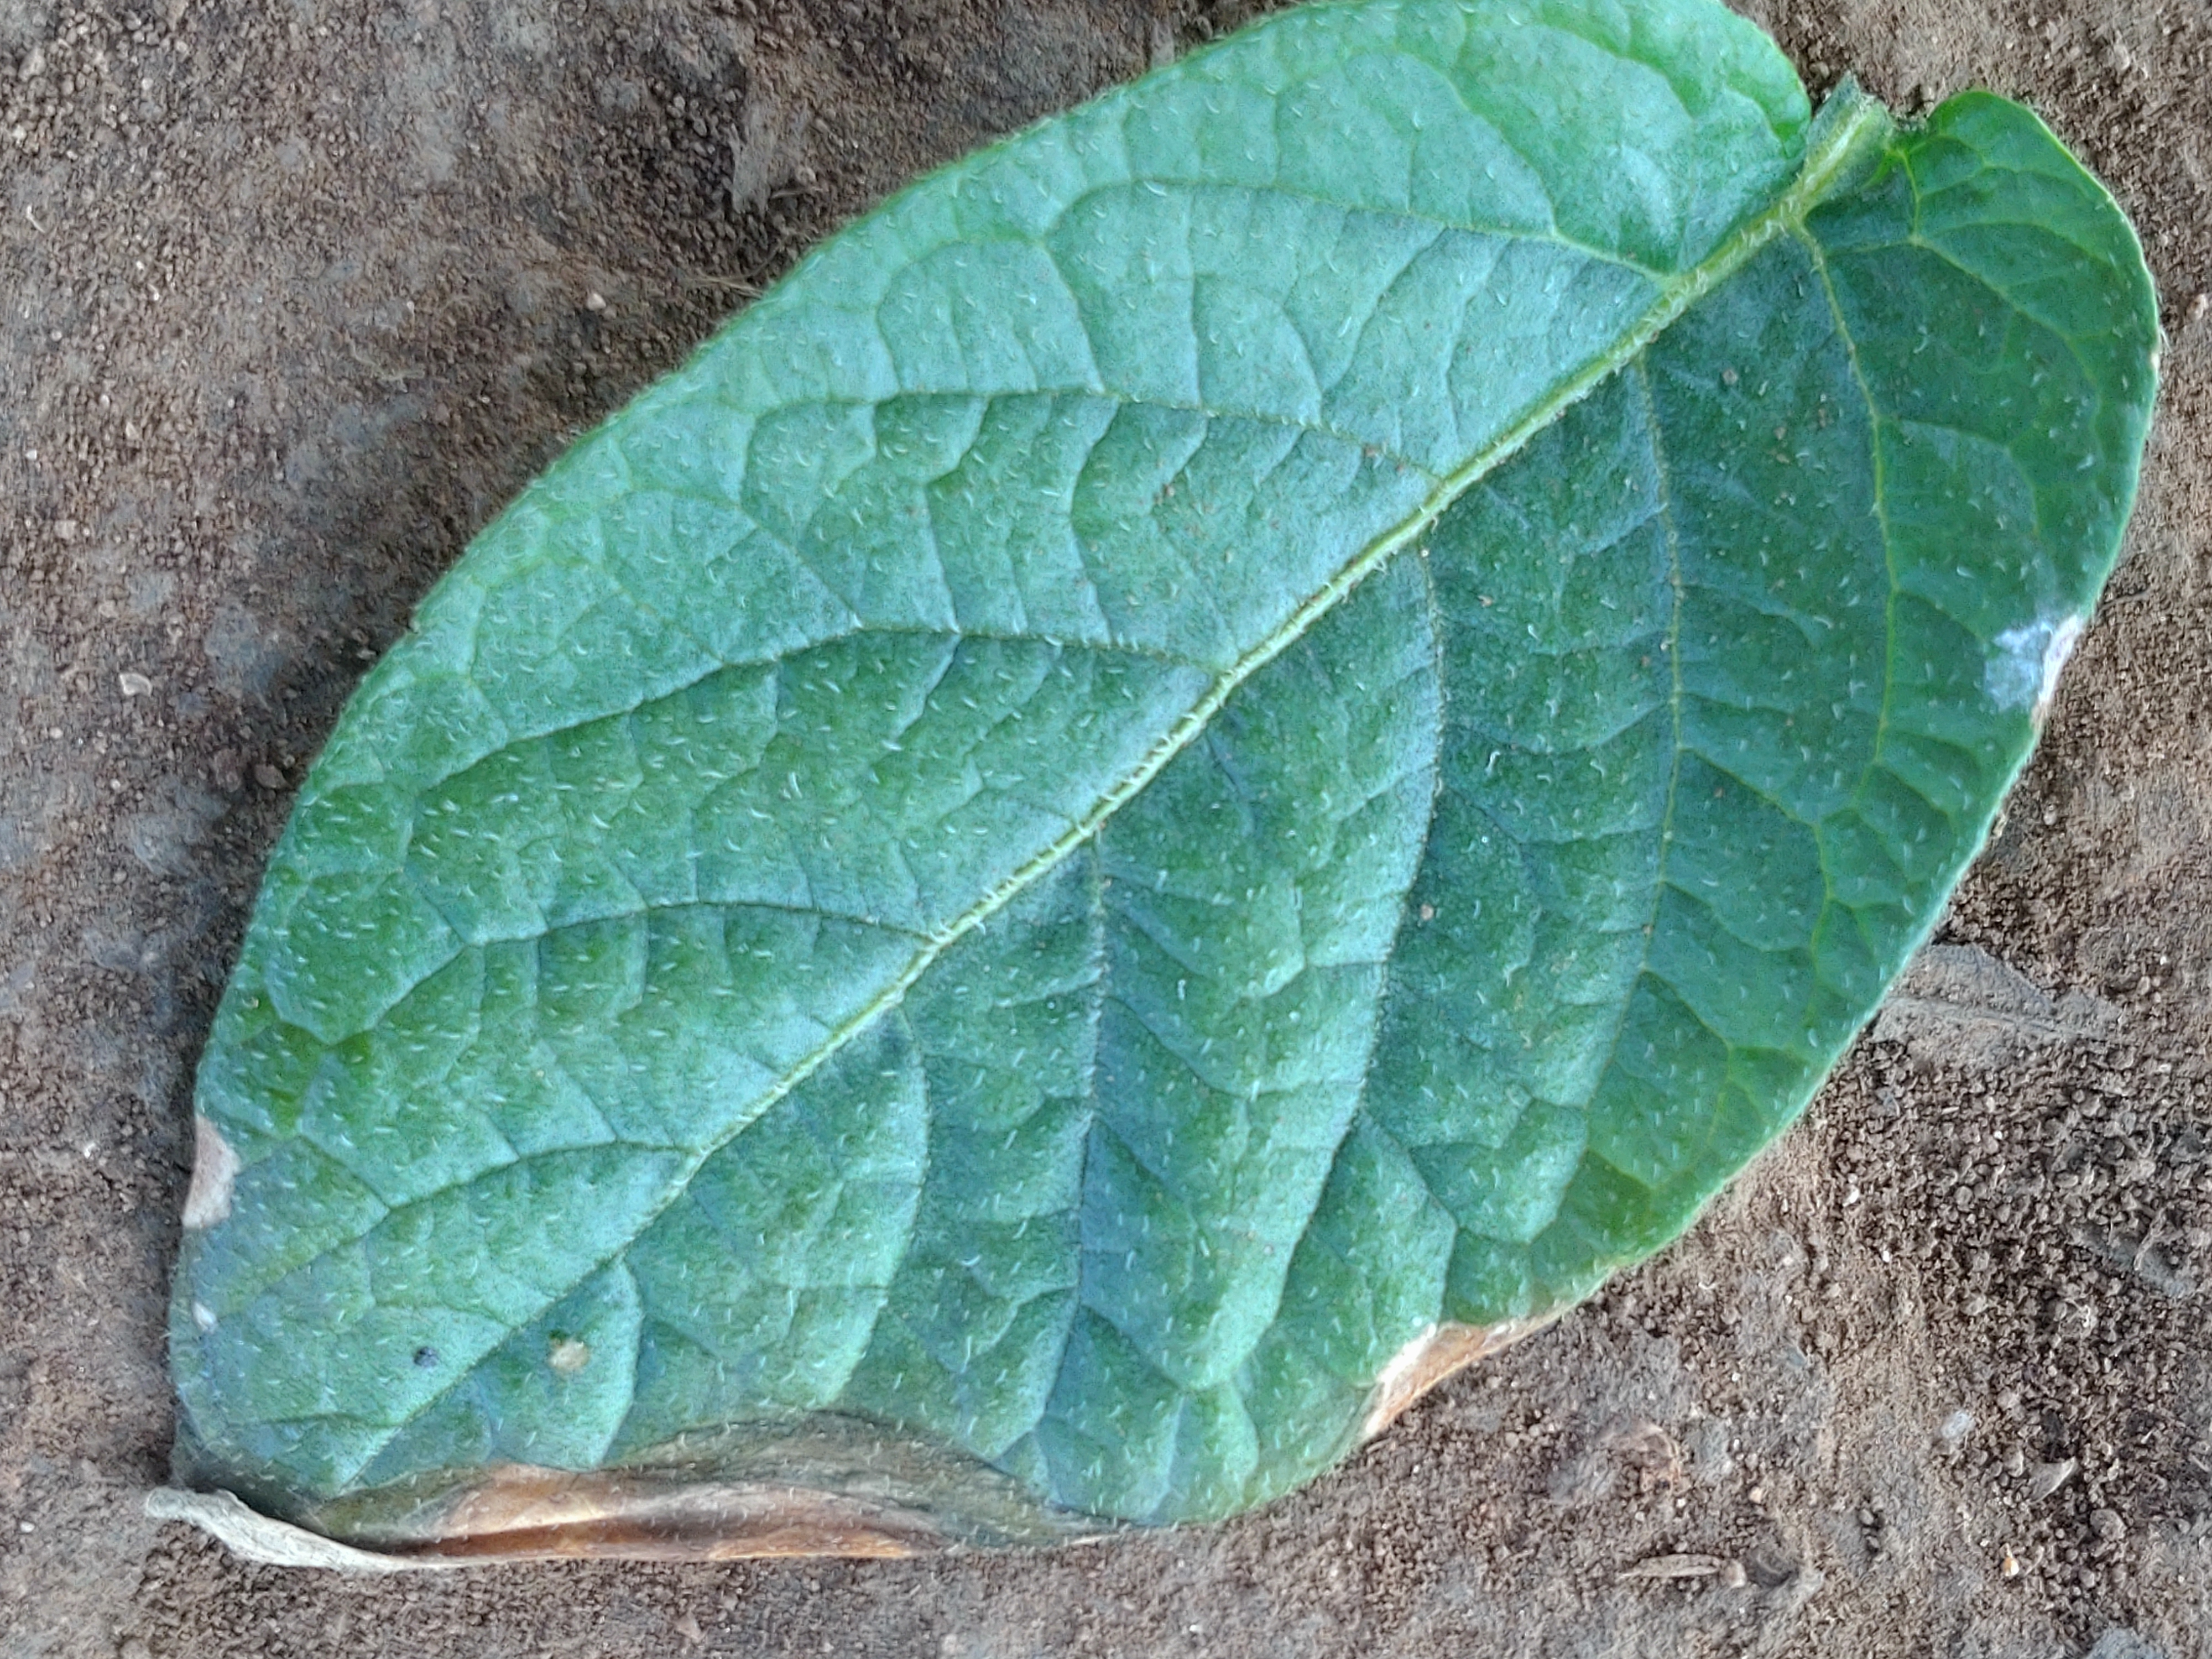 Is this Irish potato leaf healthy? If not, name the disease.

early blight
